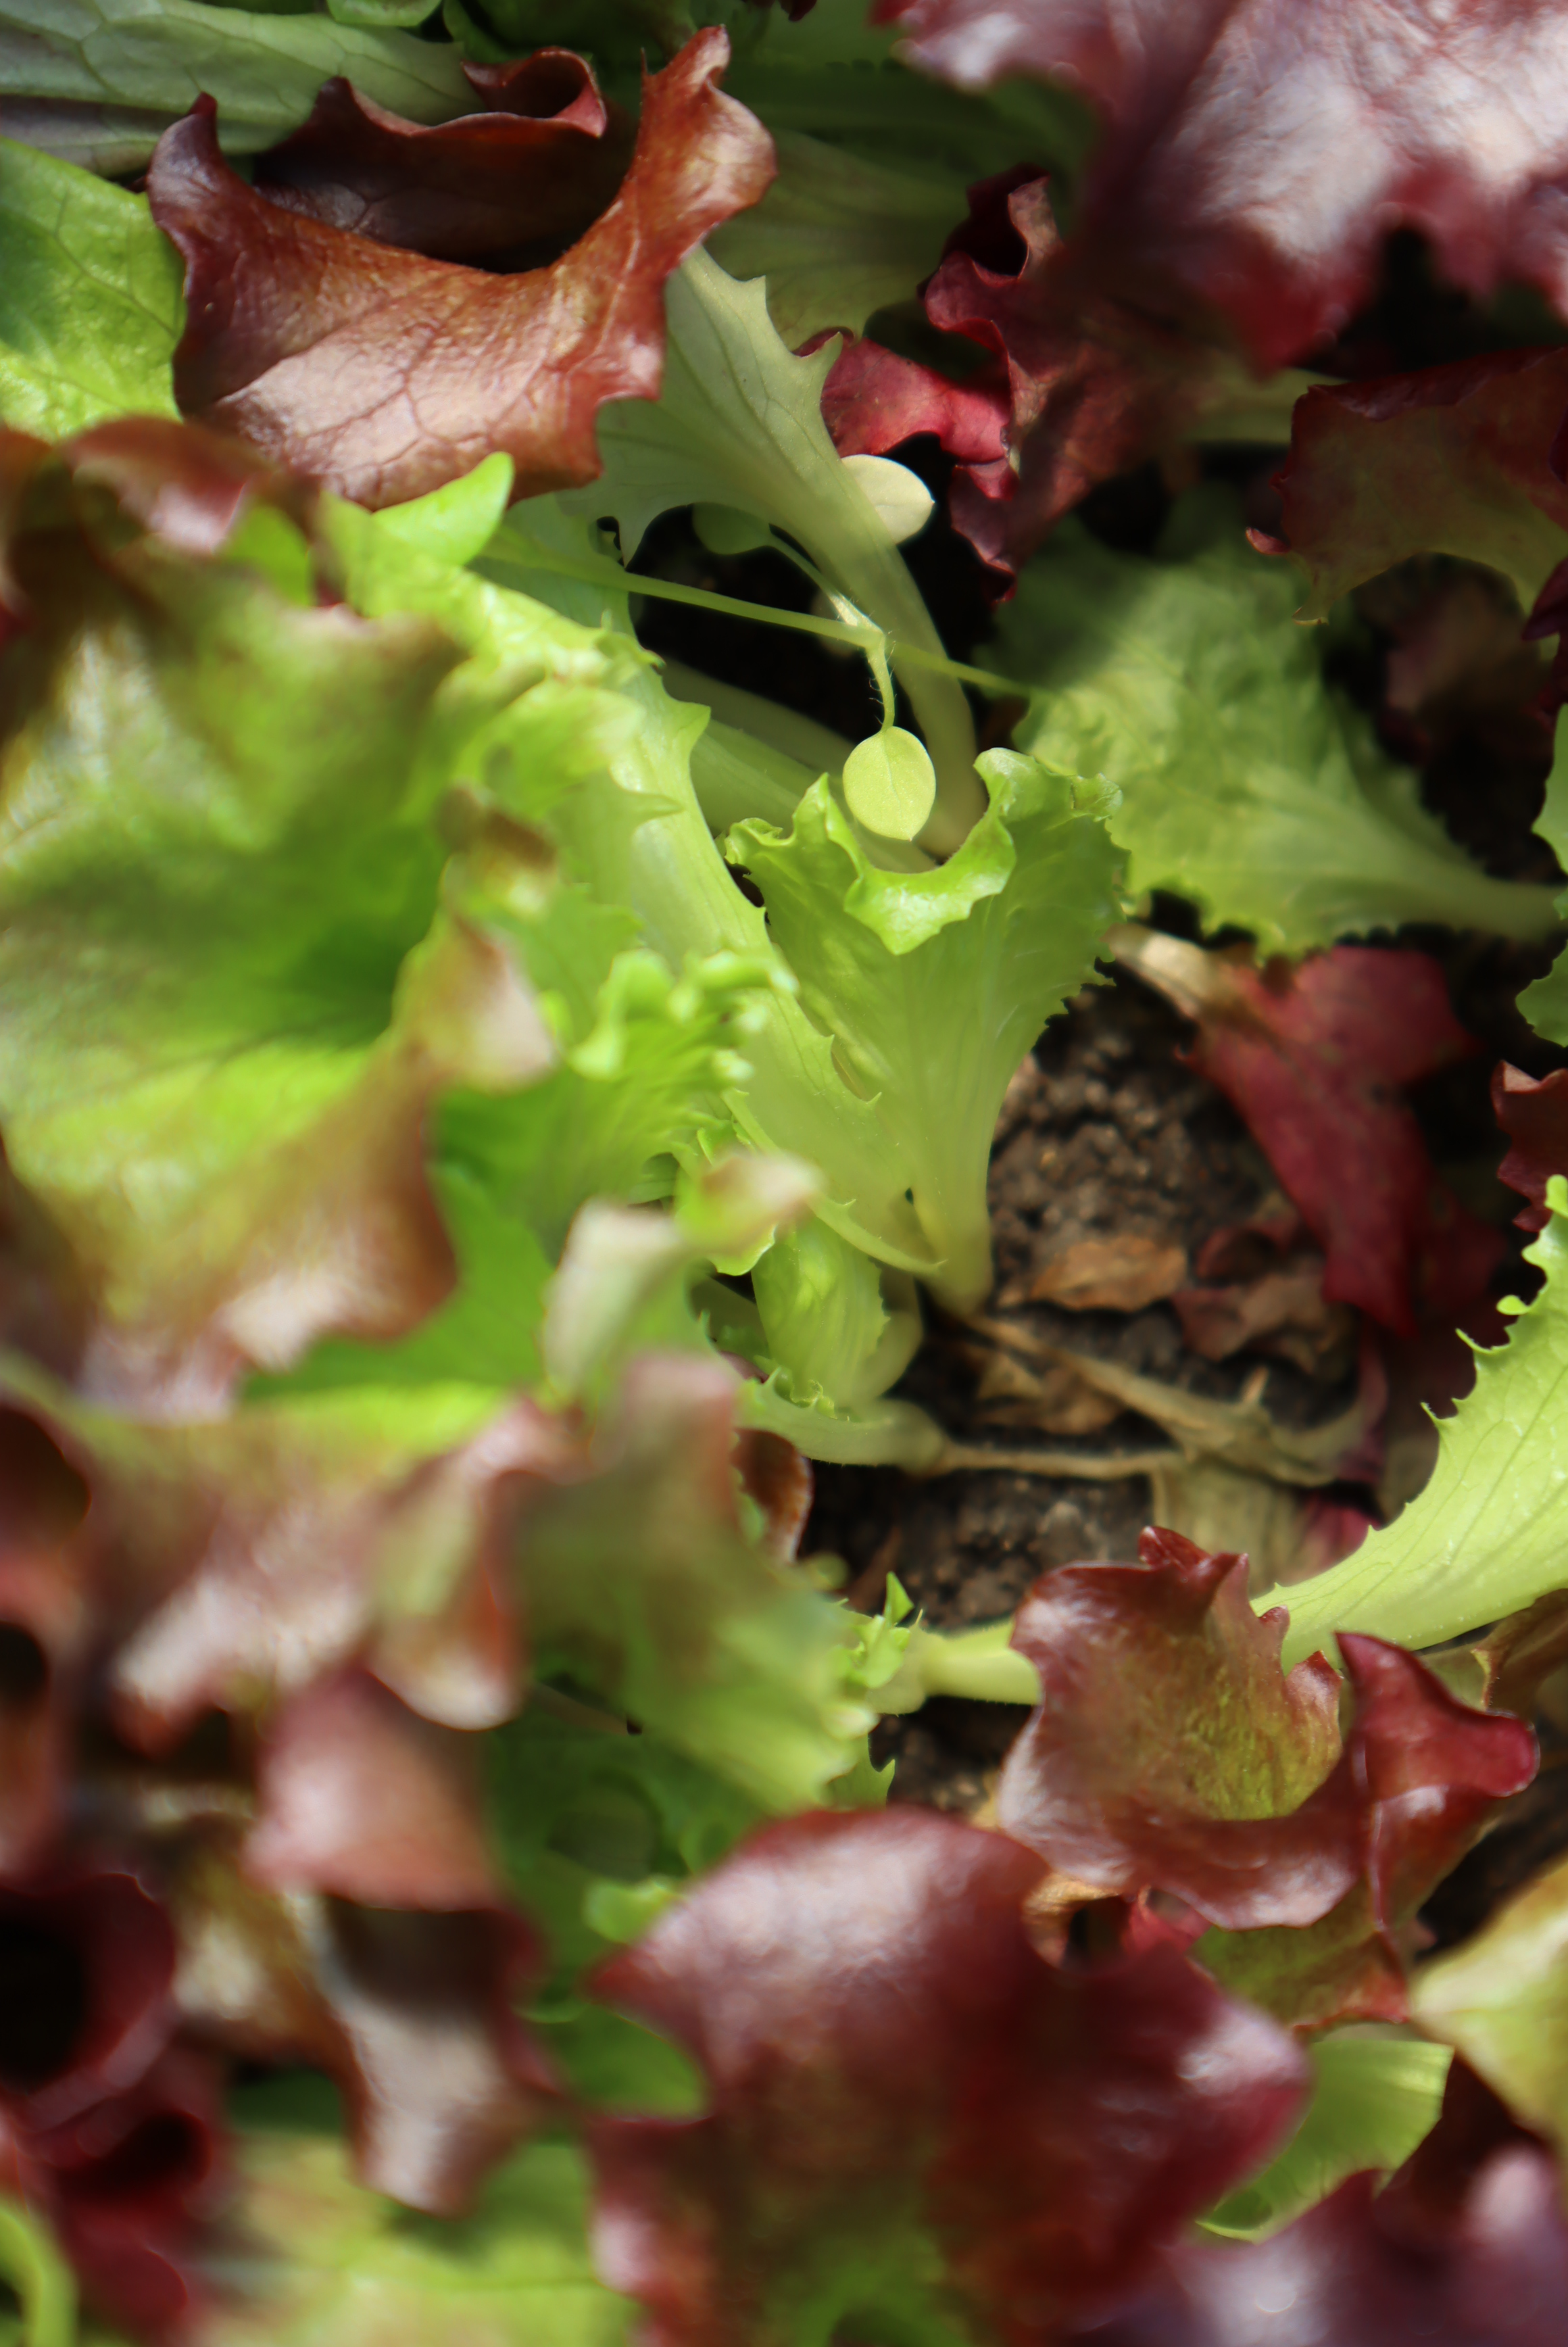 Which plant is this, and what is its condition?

lettuce, sclerotinia
